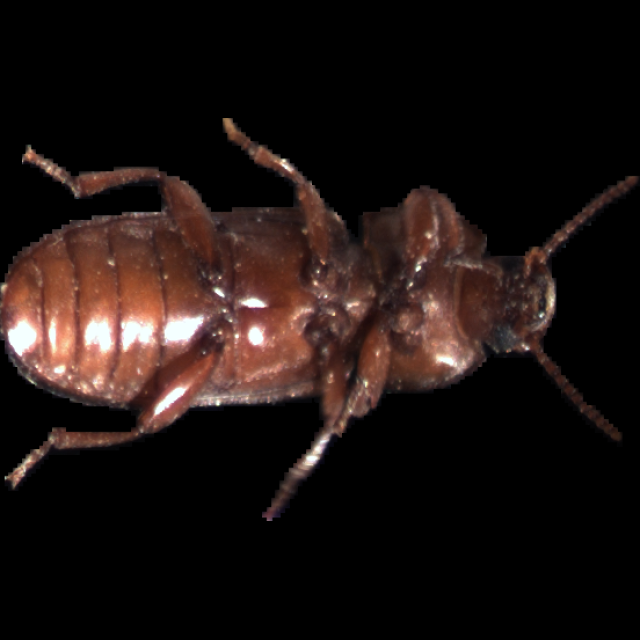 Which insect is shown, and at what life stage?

mealworm beetle
